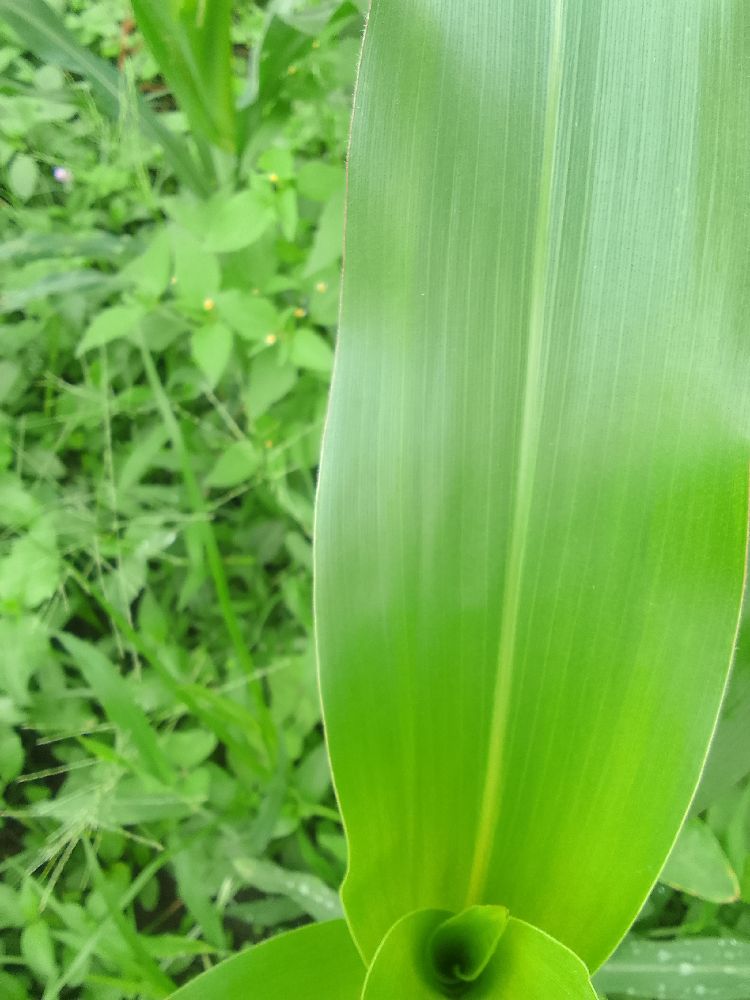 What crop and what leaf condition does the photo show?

maize, healthy
